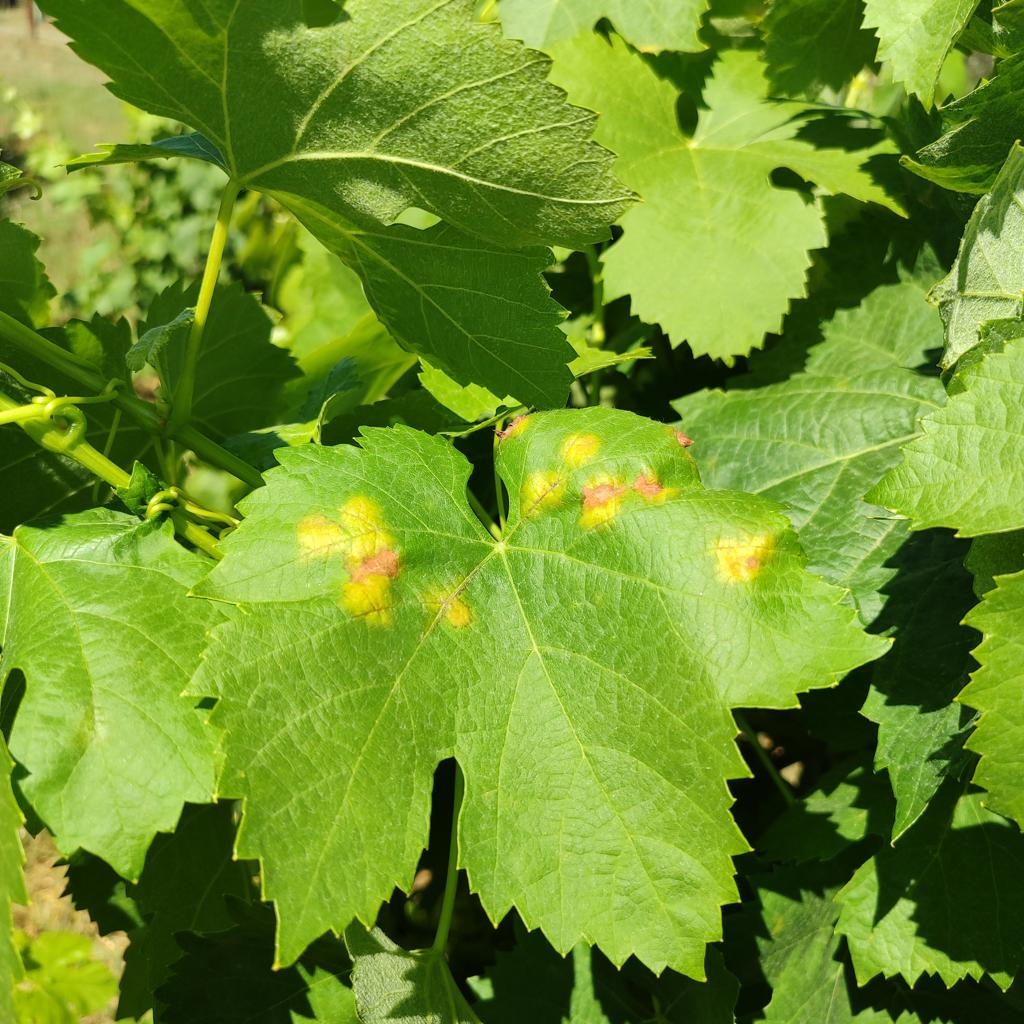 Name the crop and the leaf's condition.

grapevine, downy mildew
